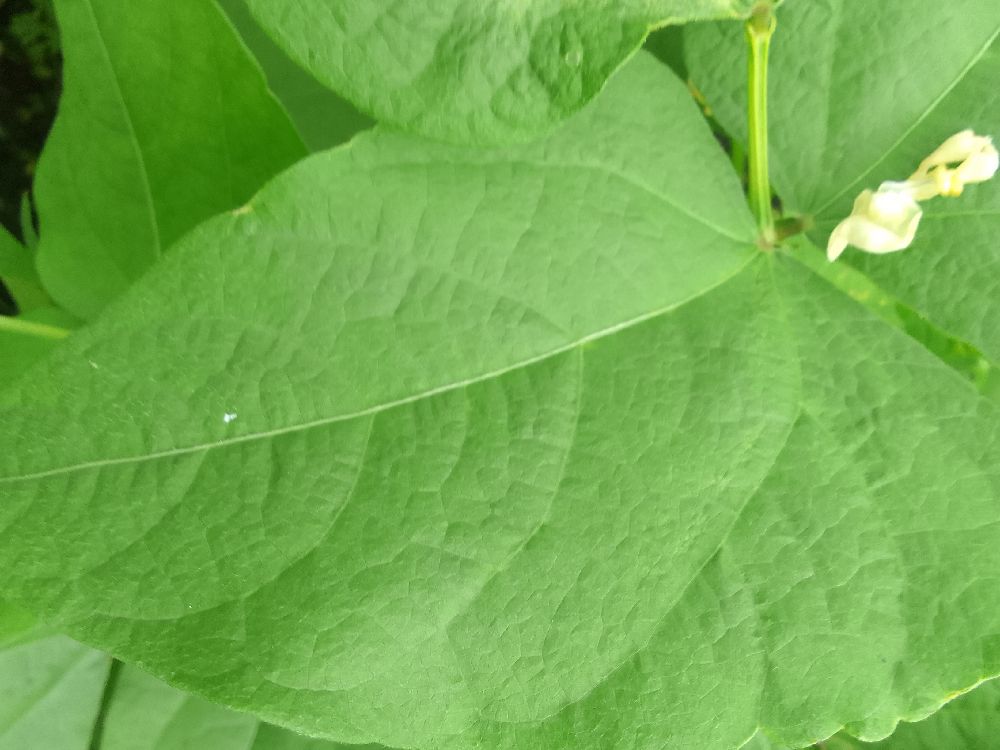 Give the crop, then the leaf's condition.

common bean, healthy
